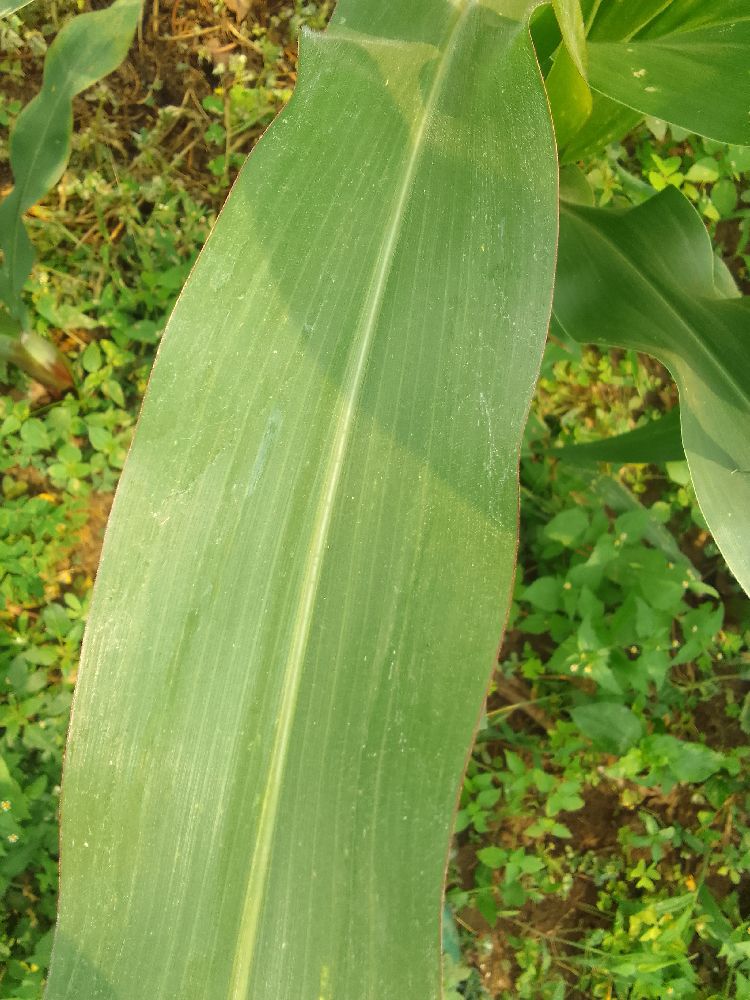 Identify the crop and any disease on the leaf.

maize, healthy
